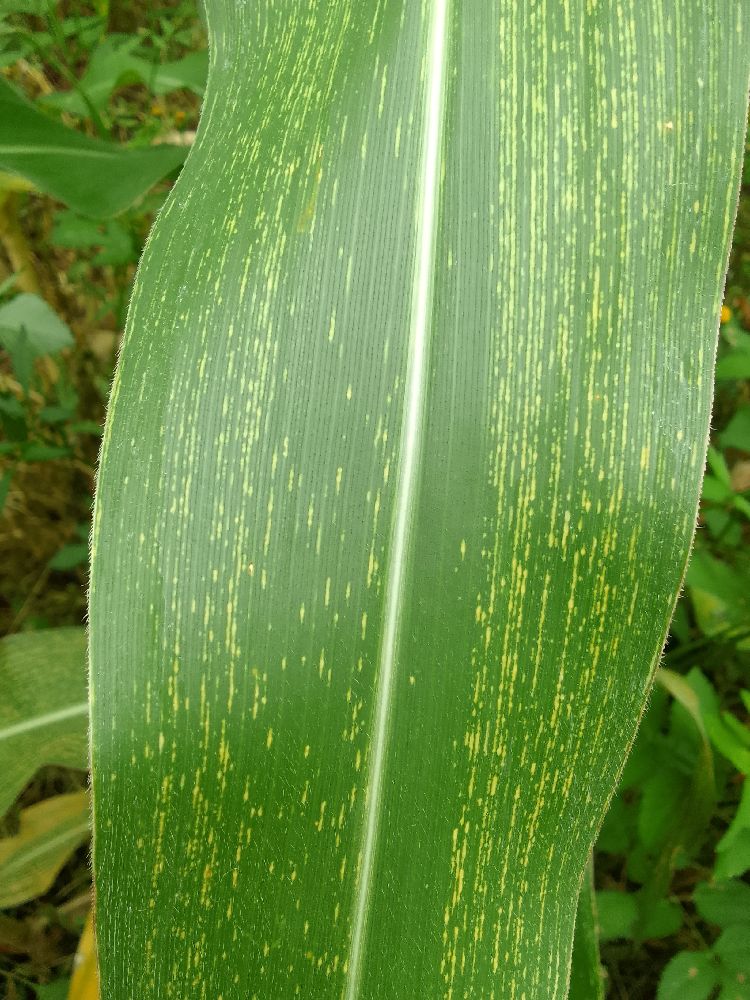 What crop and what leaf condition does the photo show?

maize, maize streak virus
